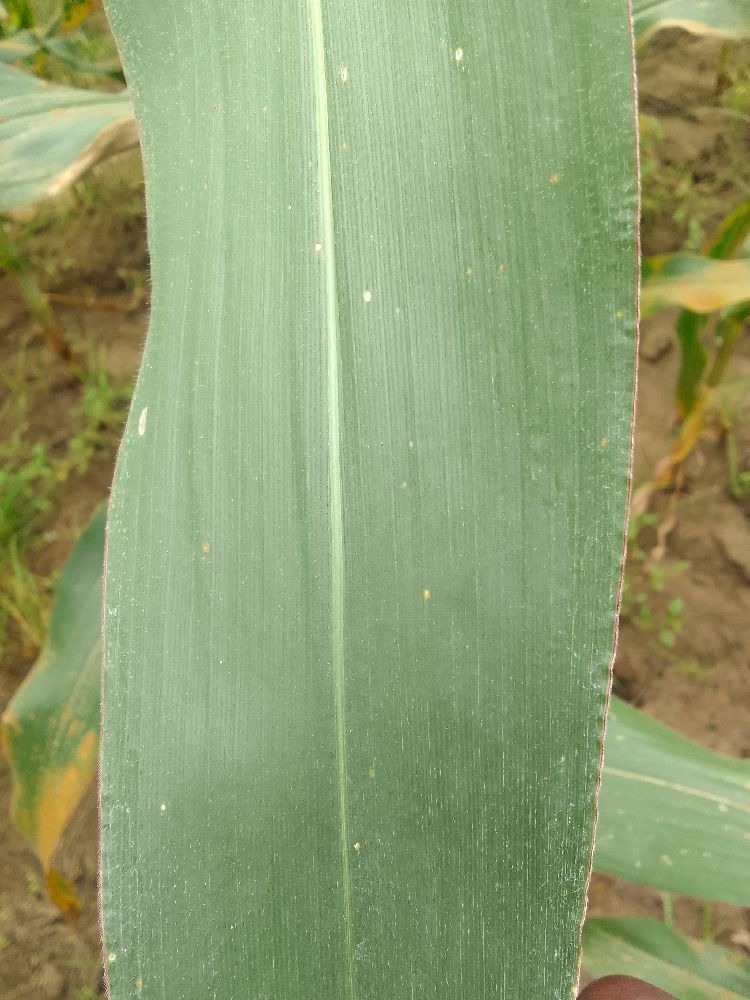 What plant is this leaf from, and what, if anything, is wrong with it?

maize, healthy
